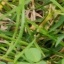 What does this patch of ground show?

unstructured weed
